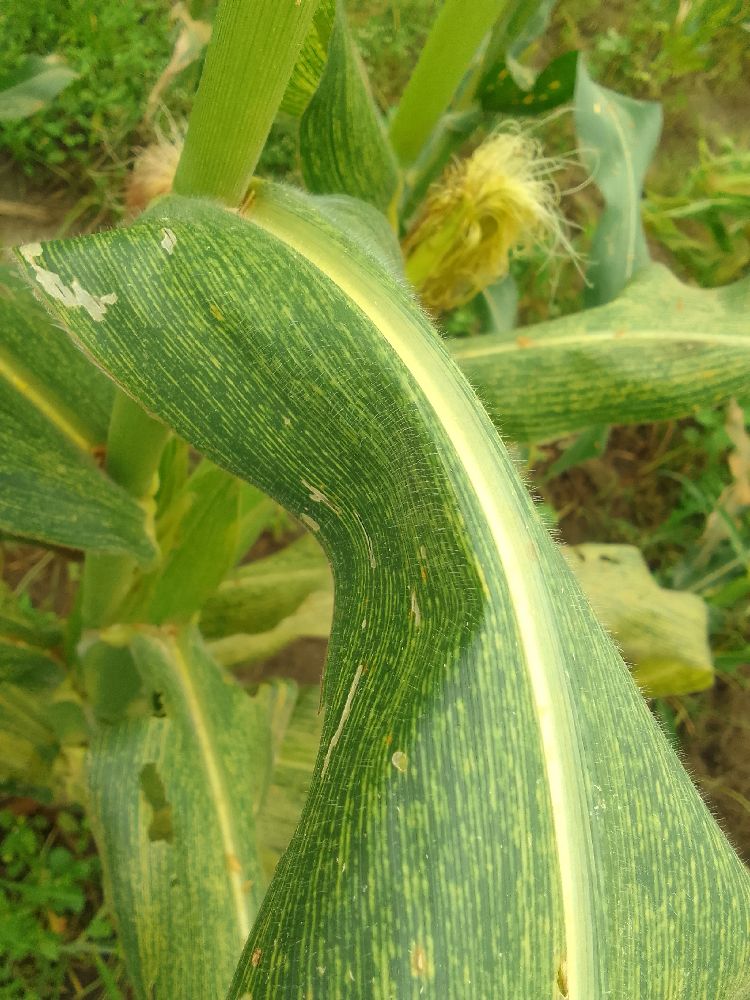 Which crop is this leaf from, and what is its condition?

maize, maize streak virus
